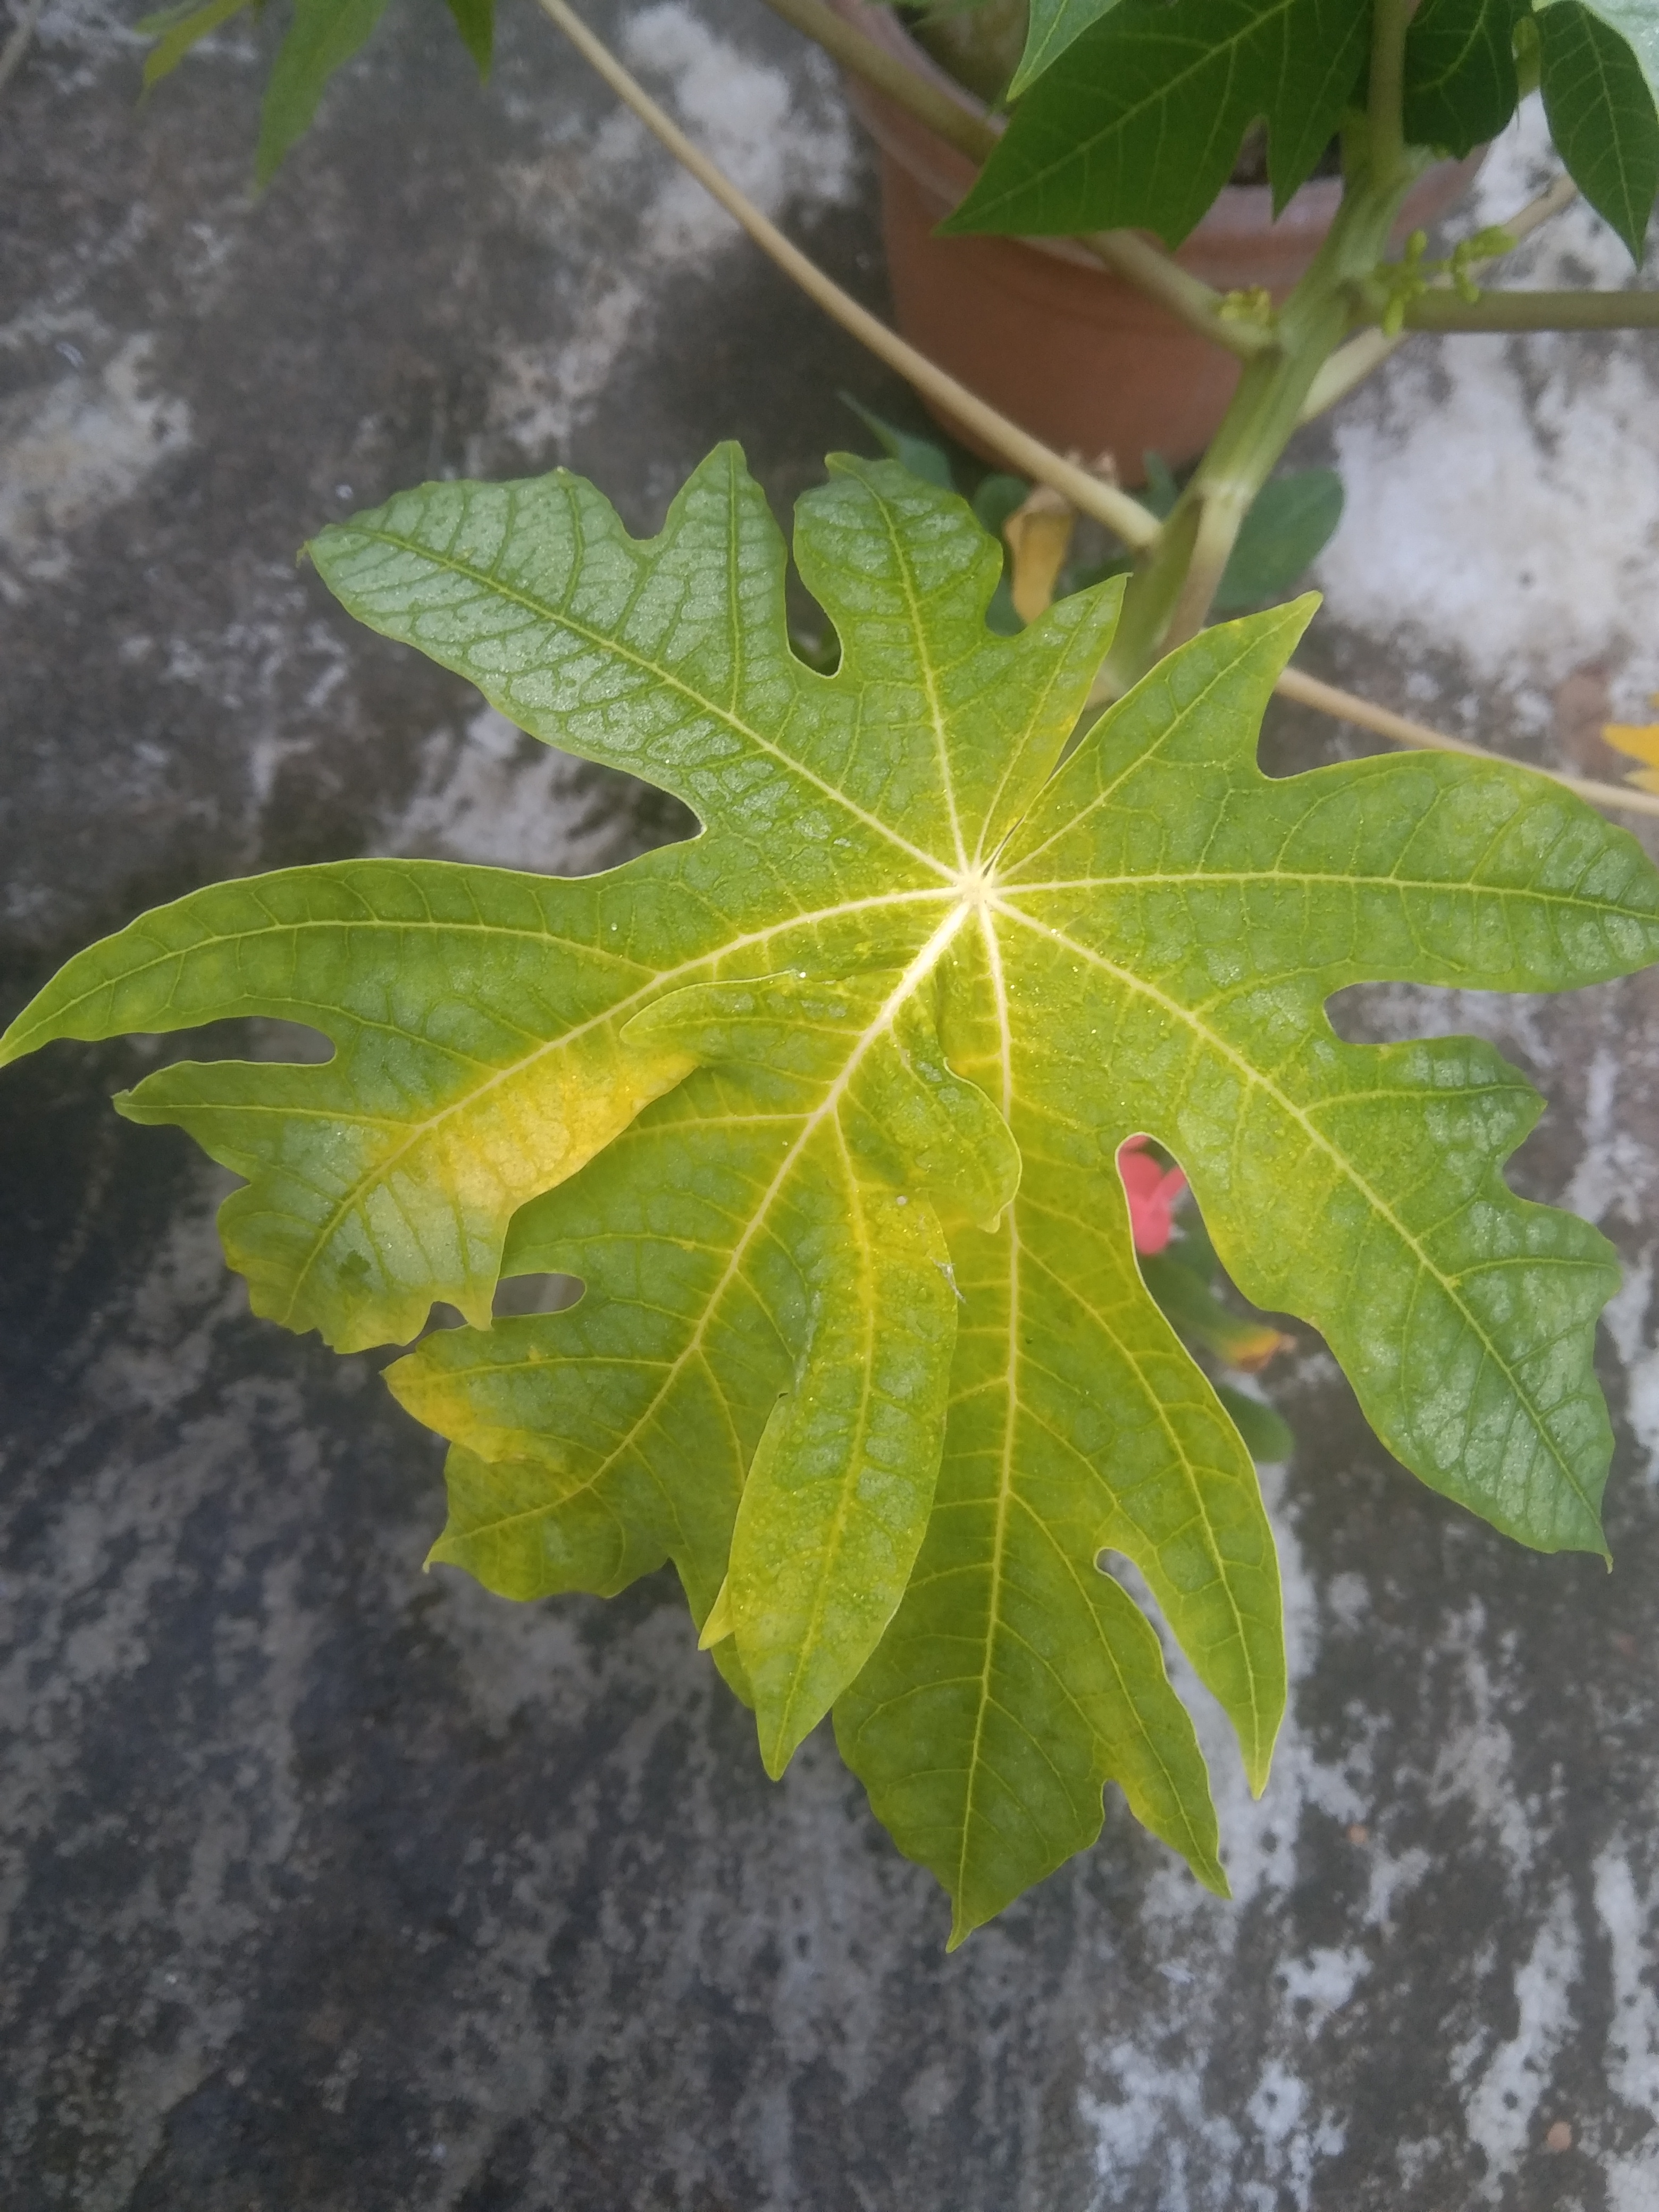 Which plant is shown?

papaya
